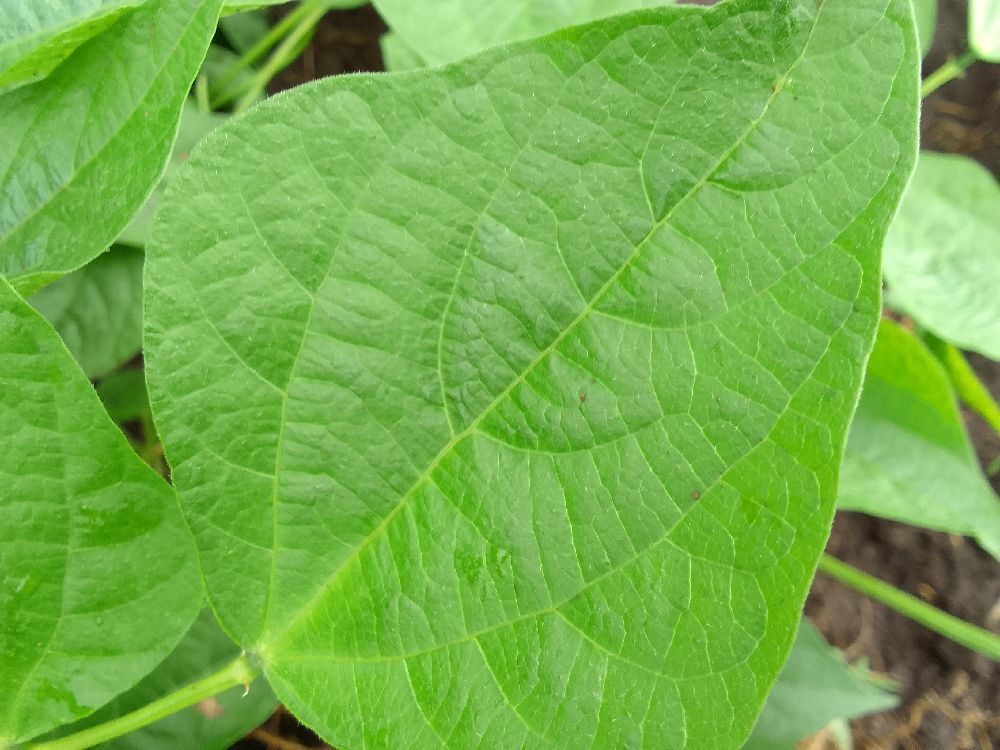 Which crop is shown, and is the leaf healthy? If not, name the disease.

common bean, healthy
